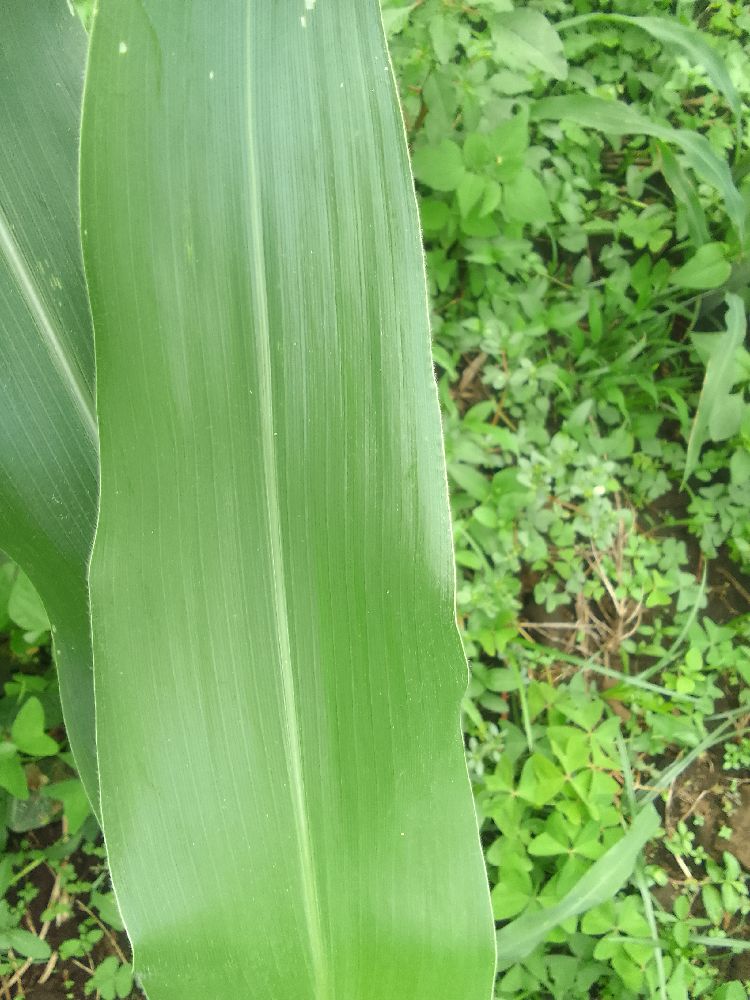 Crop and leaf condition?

maize, healthy
